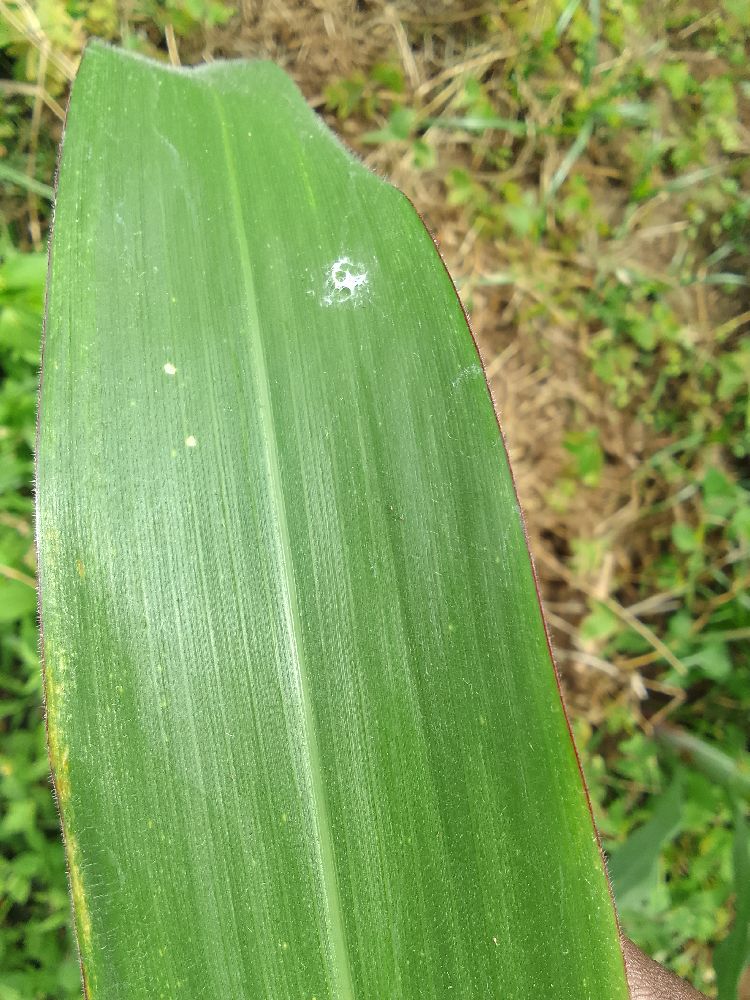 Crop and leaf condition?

maize, healthy
